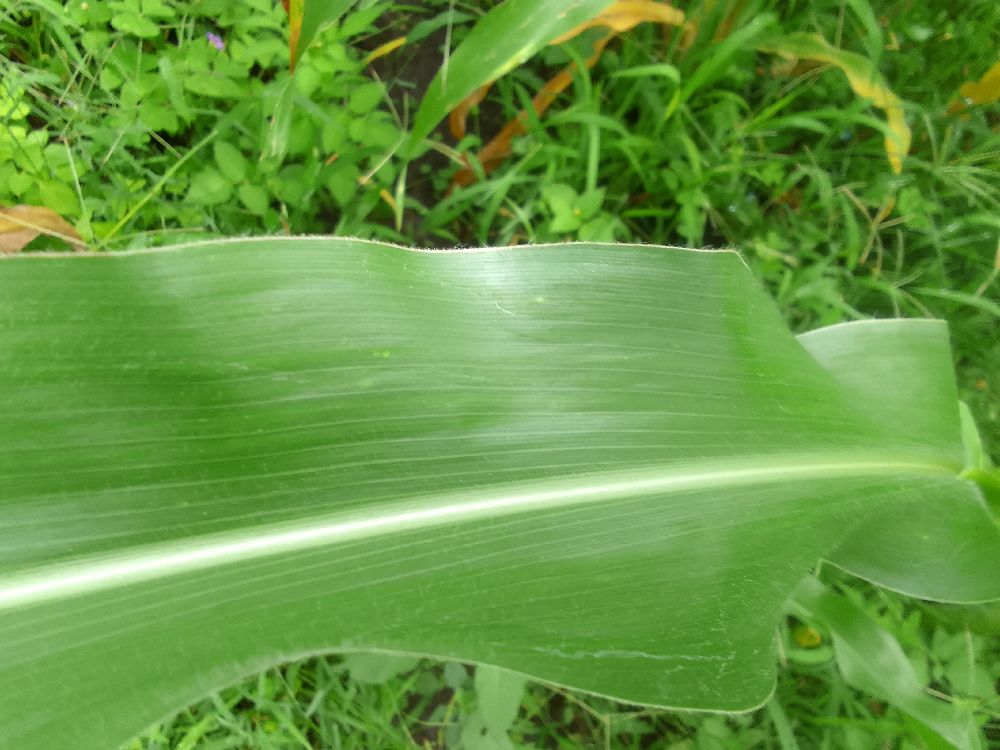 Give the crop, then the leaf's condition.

maize, healthy
